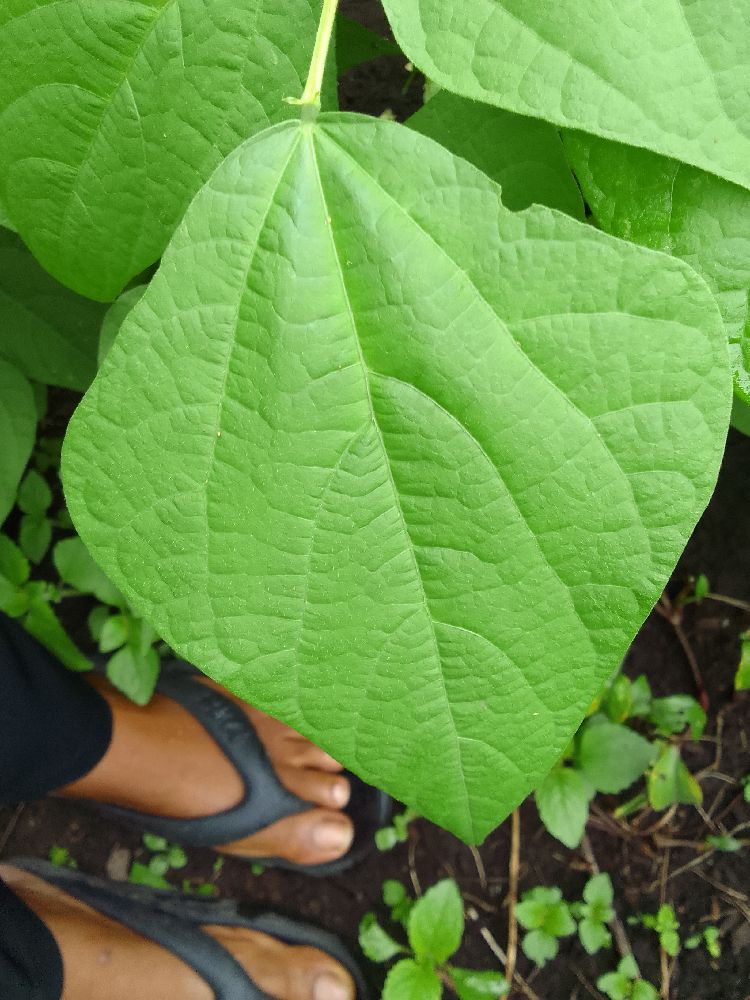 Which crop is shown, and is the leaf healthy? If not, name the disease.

common bean, healthy
